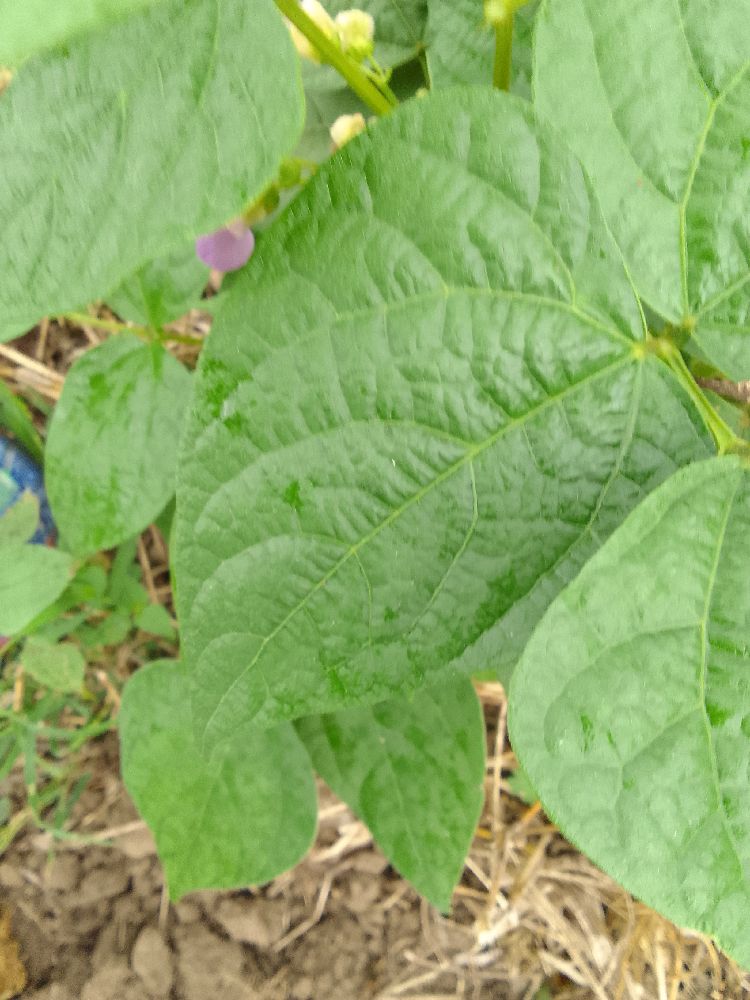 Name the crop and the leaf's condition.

common bean, healthy
